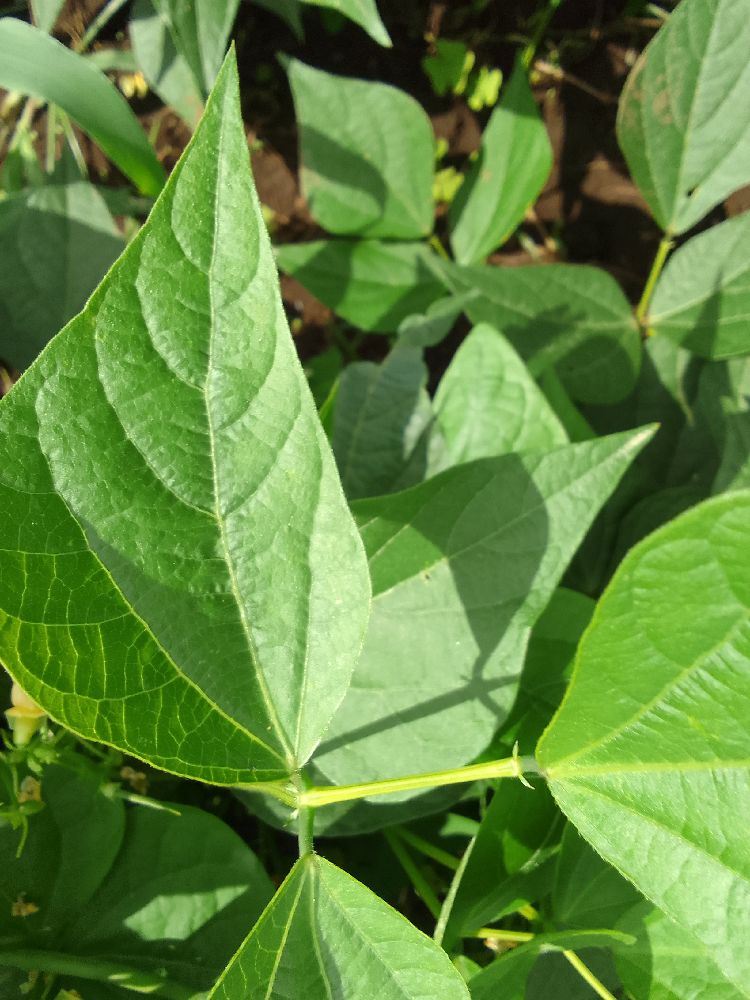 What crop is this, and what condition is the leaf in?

common bean, healthy
